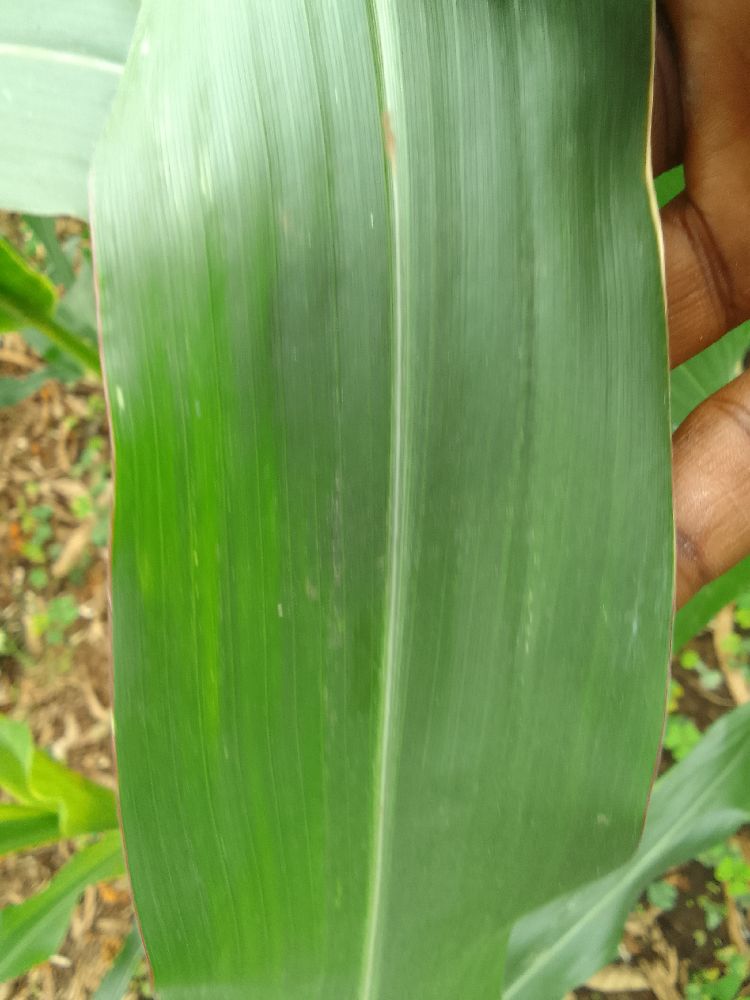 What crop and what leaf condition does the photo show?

maize, healthy
